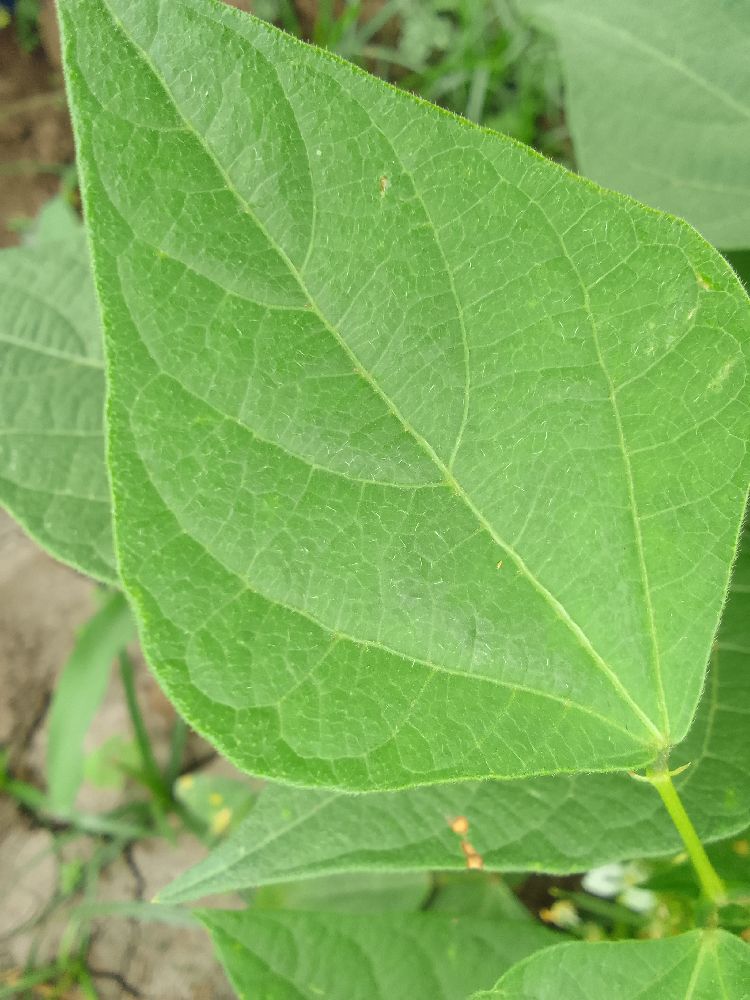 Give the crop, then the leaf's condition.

common bean, healthy
